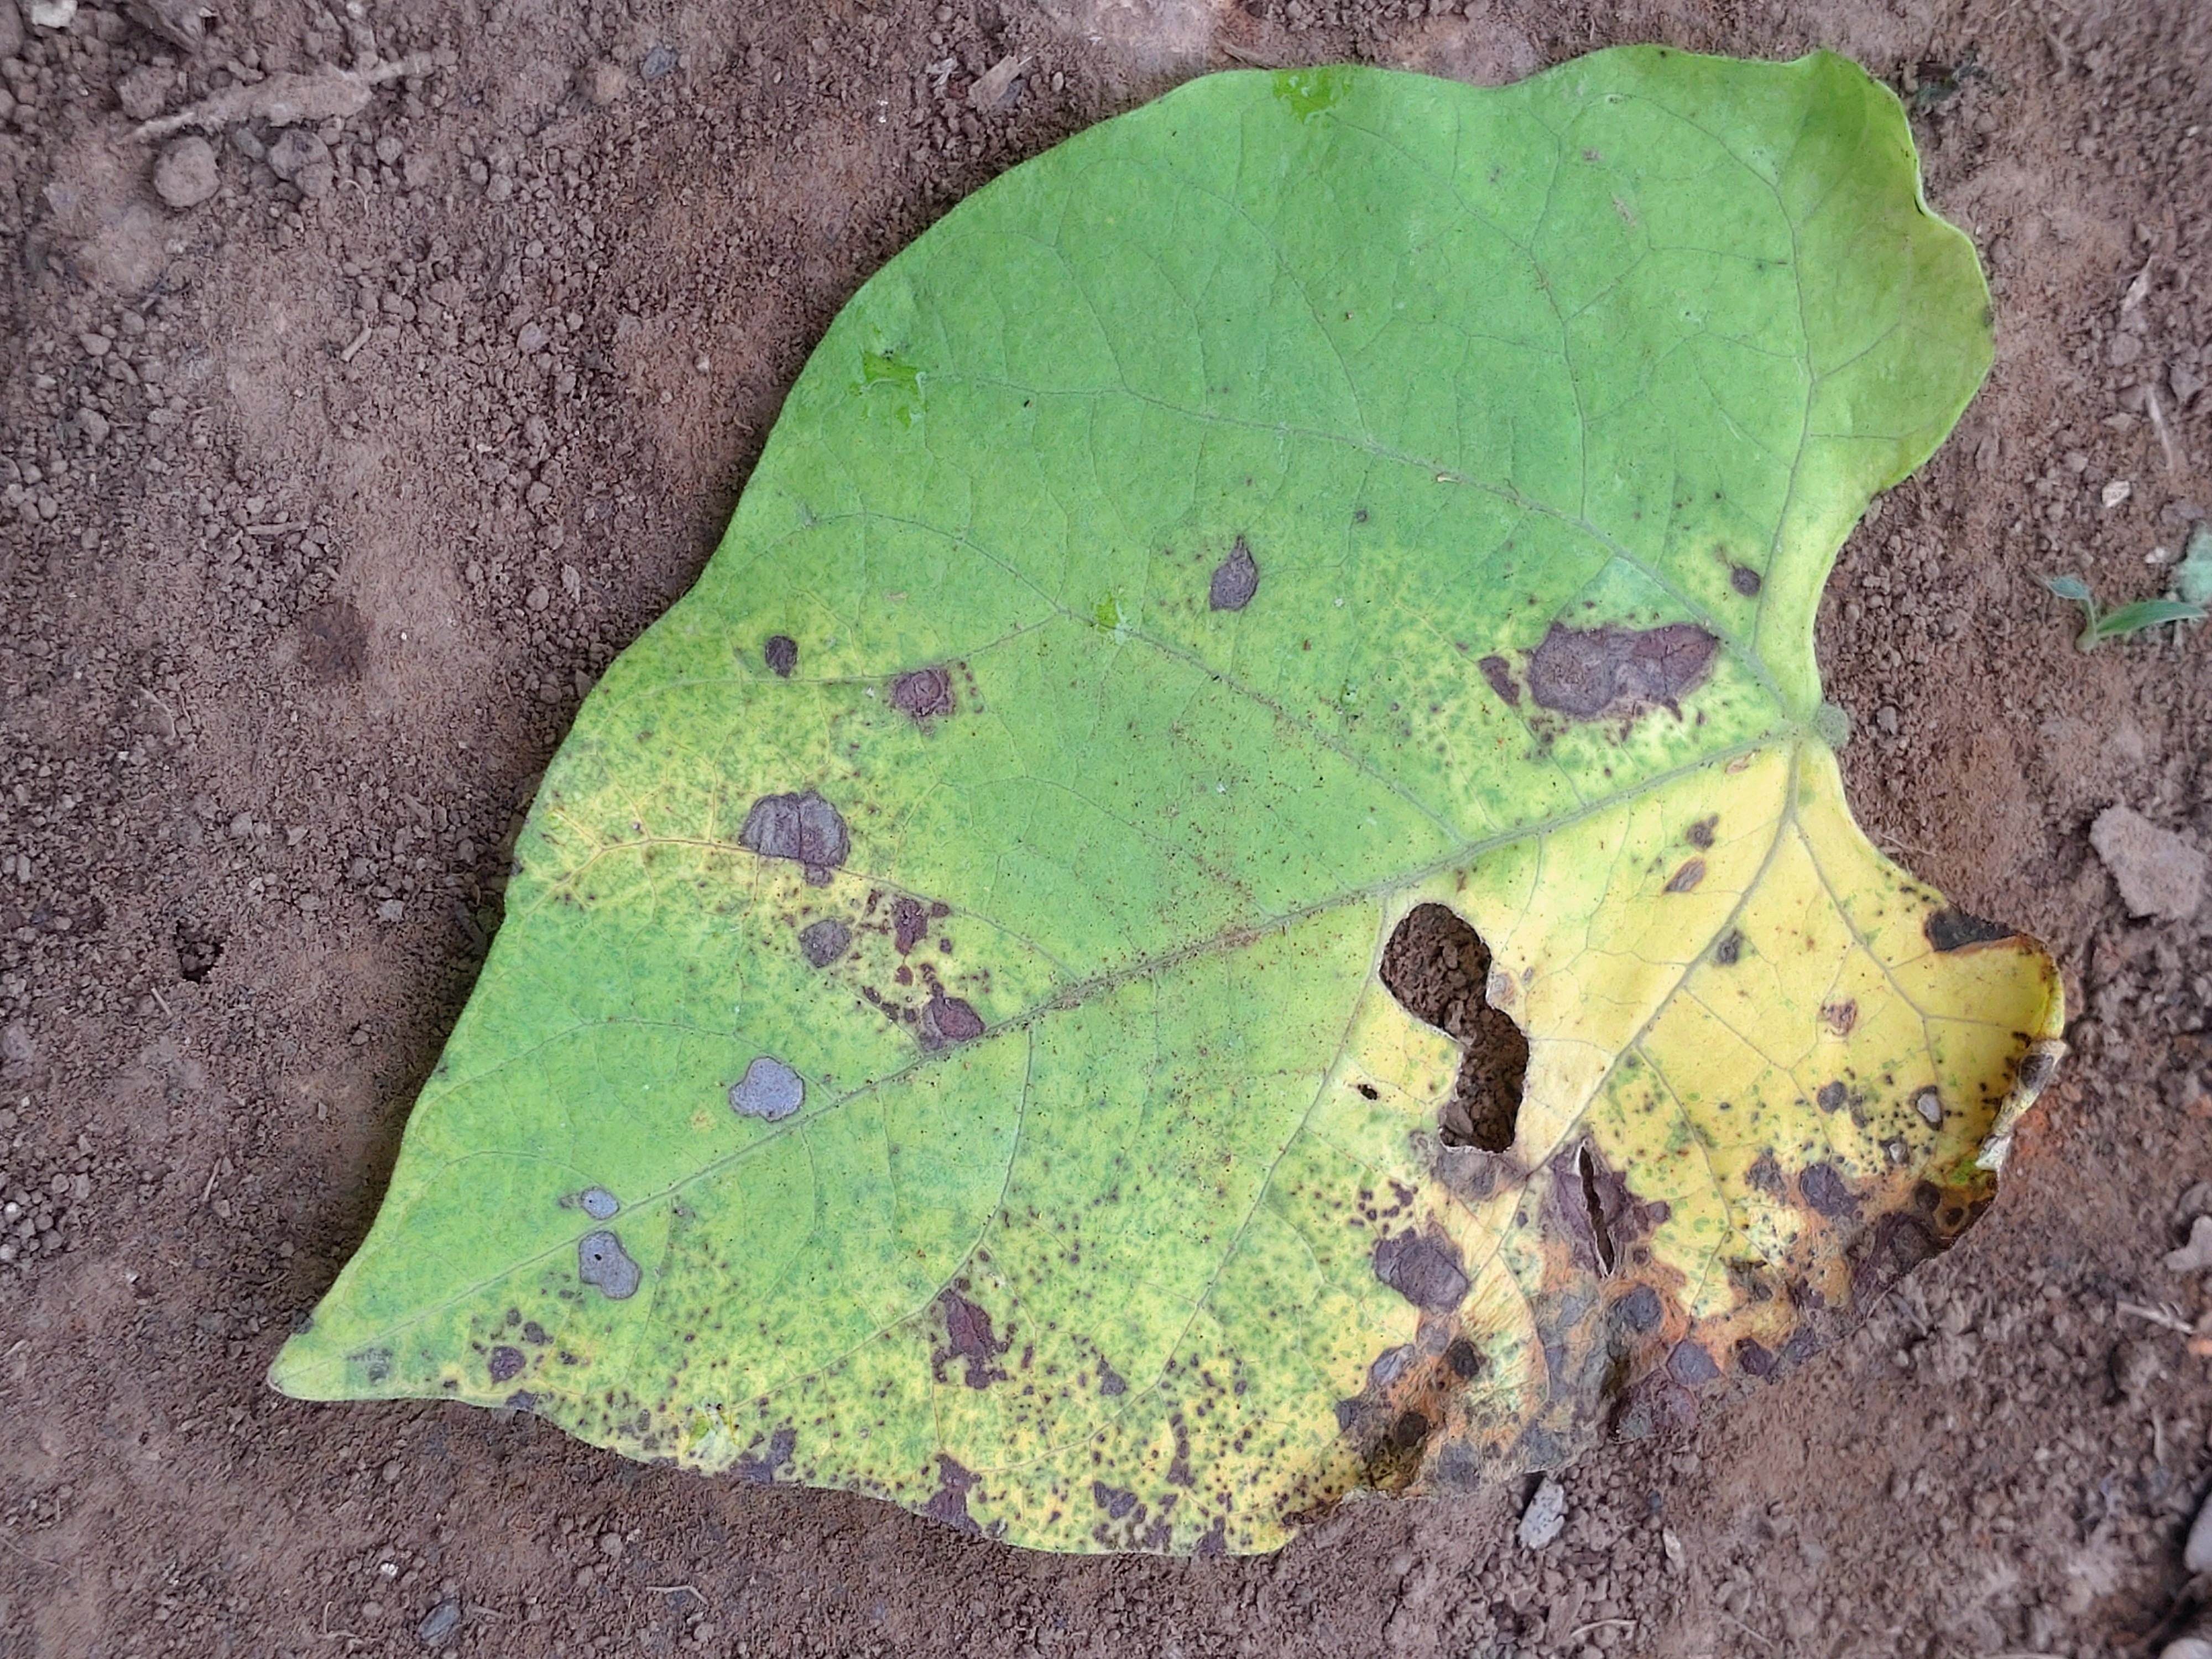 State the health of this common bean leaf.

anthracnose
